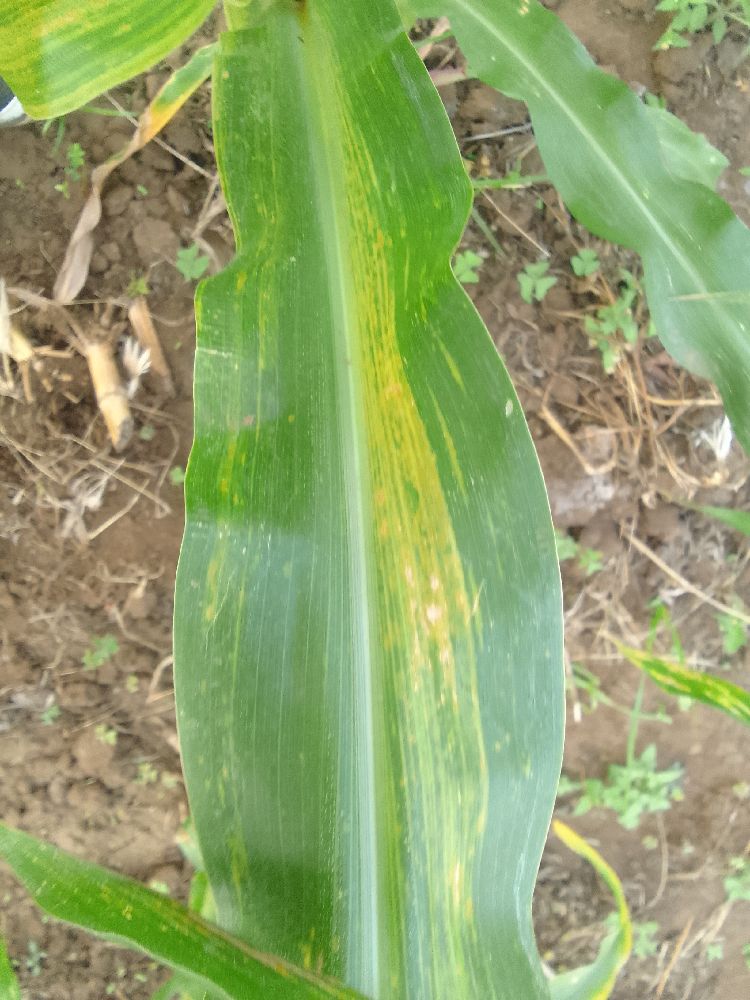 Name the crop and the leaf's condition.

maize, maize lethal necrosis
